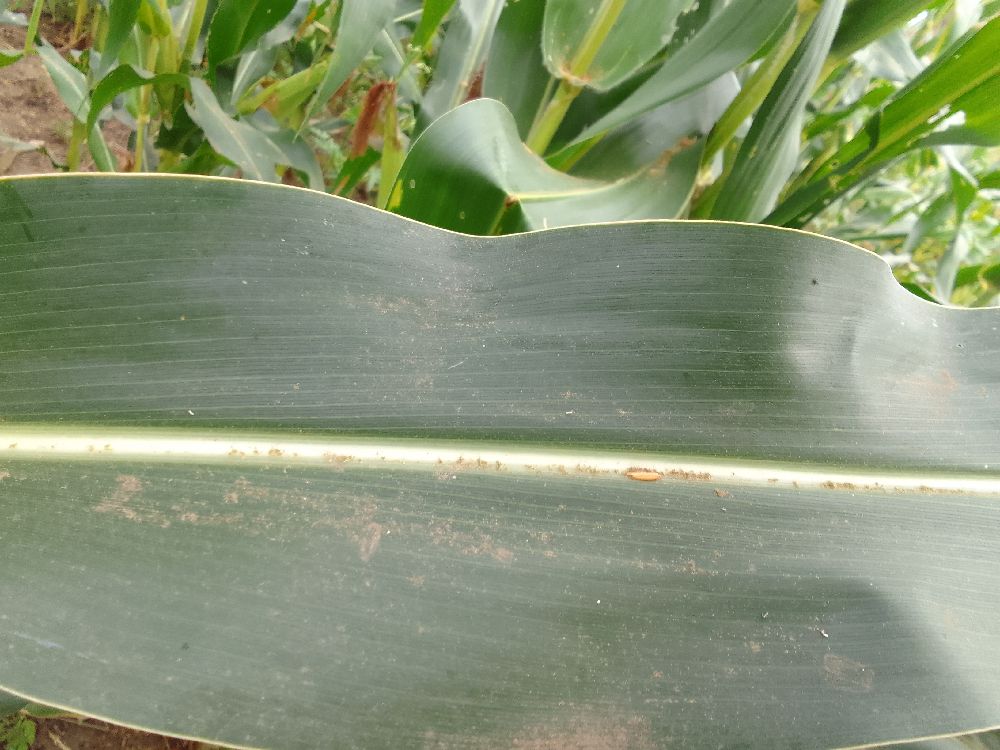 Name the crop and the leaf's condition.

maize, healthy
